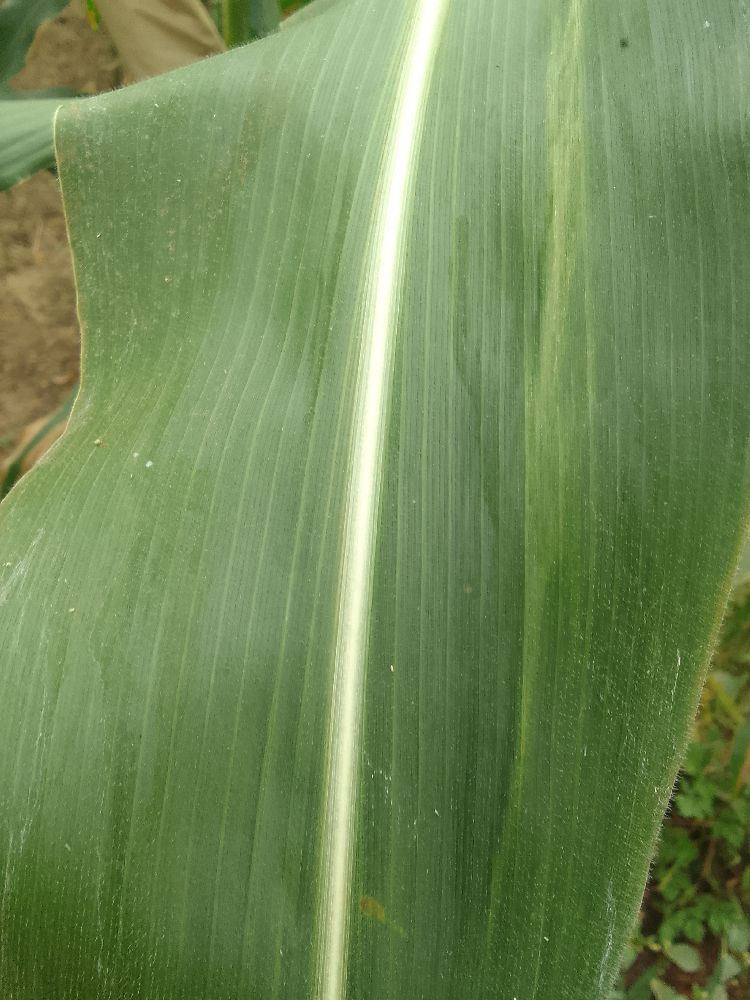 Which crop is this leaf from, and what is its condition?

maize, healthy
